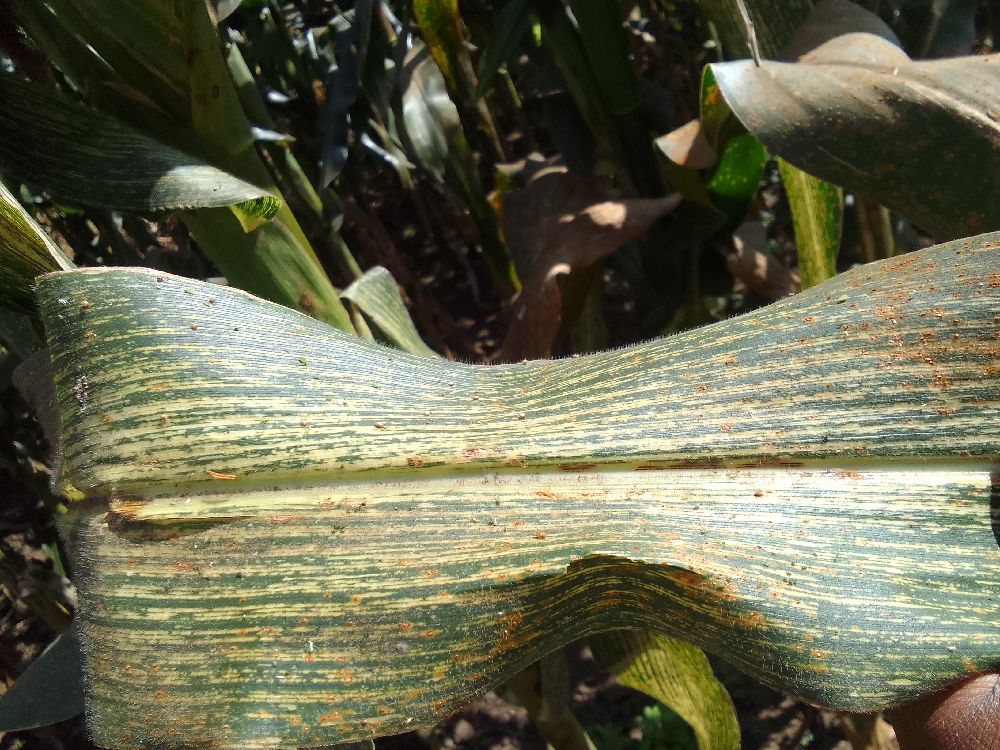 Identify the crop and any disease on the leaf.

maize, maize streak virus
